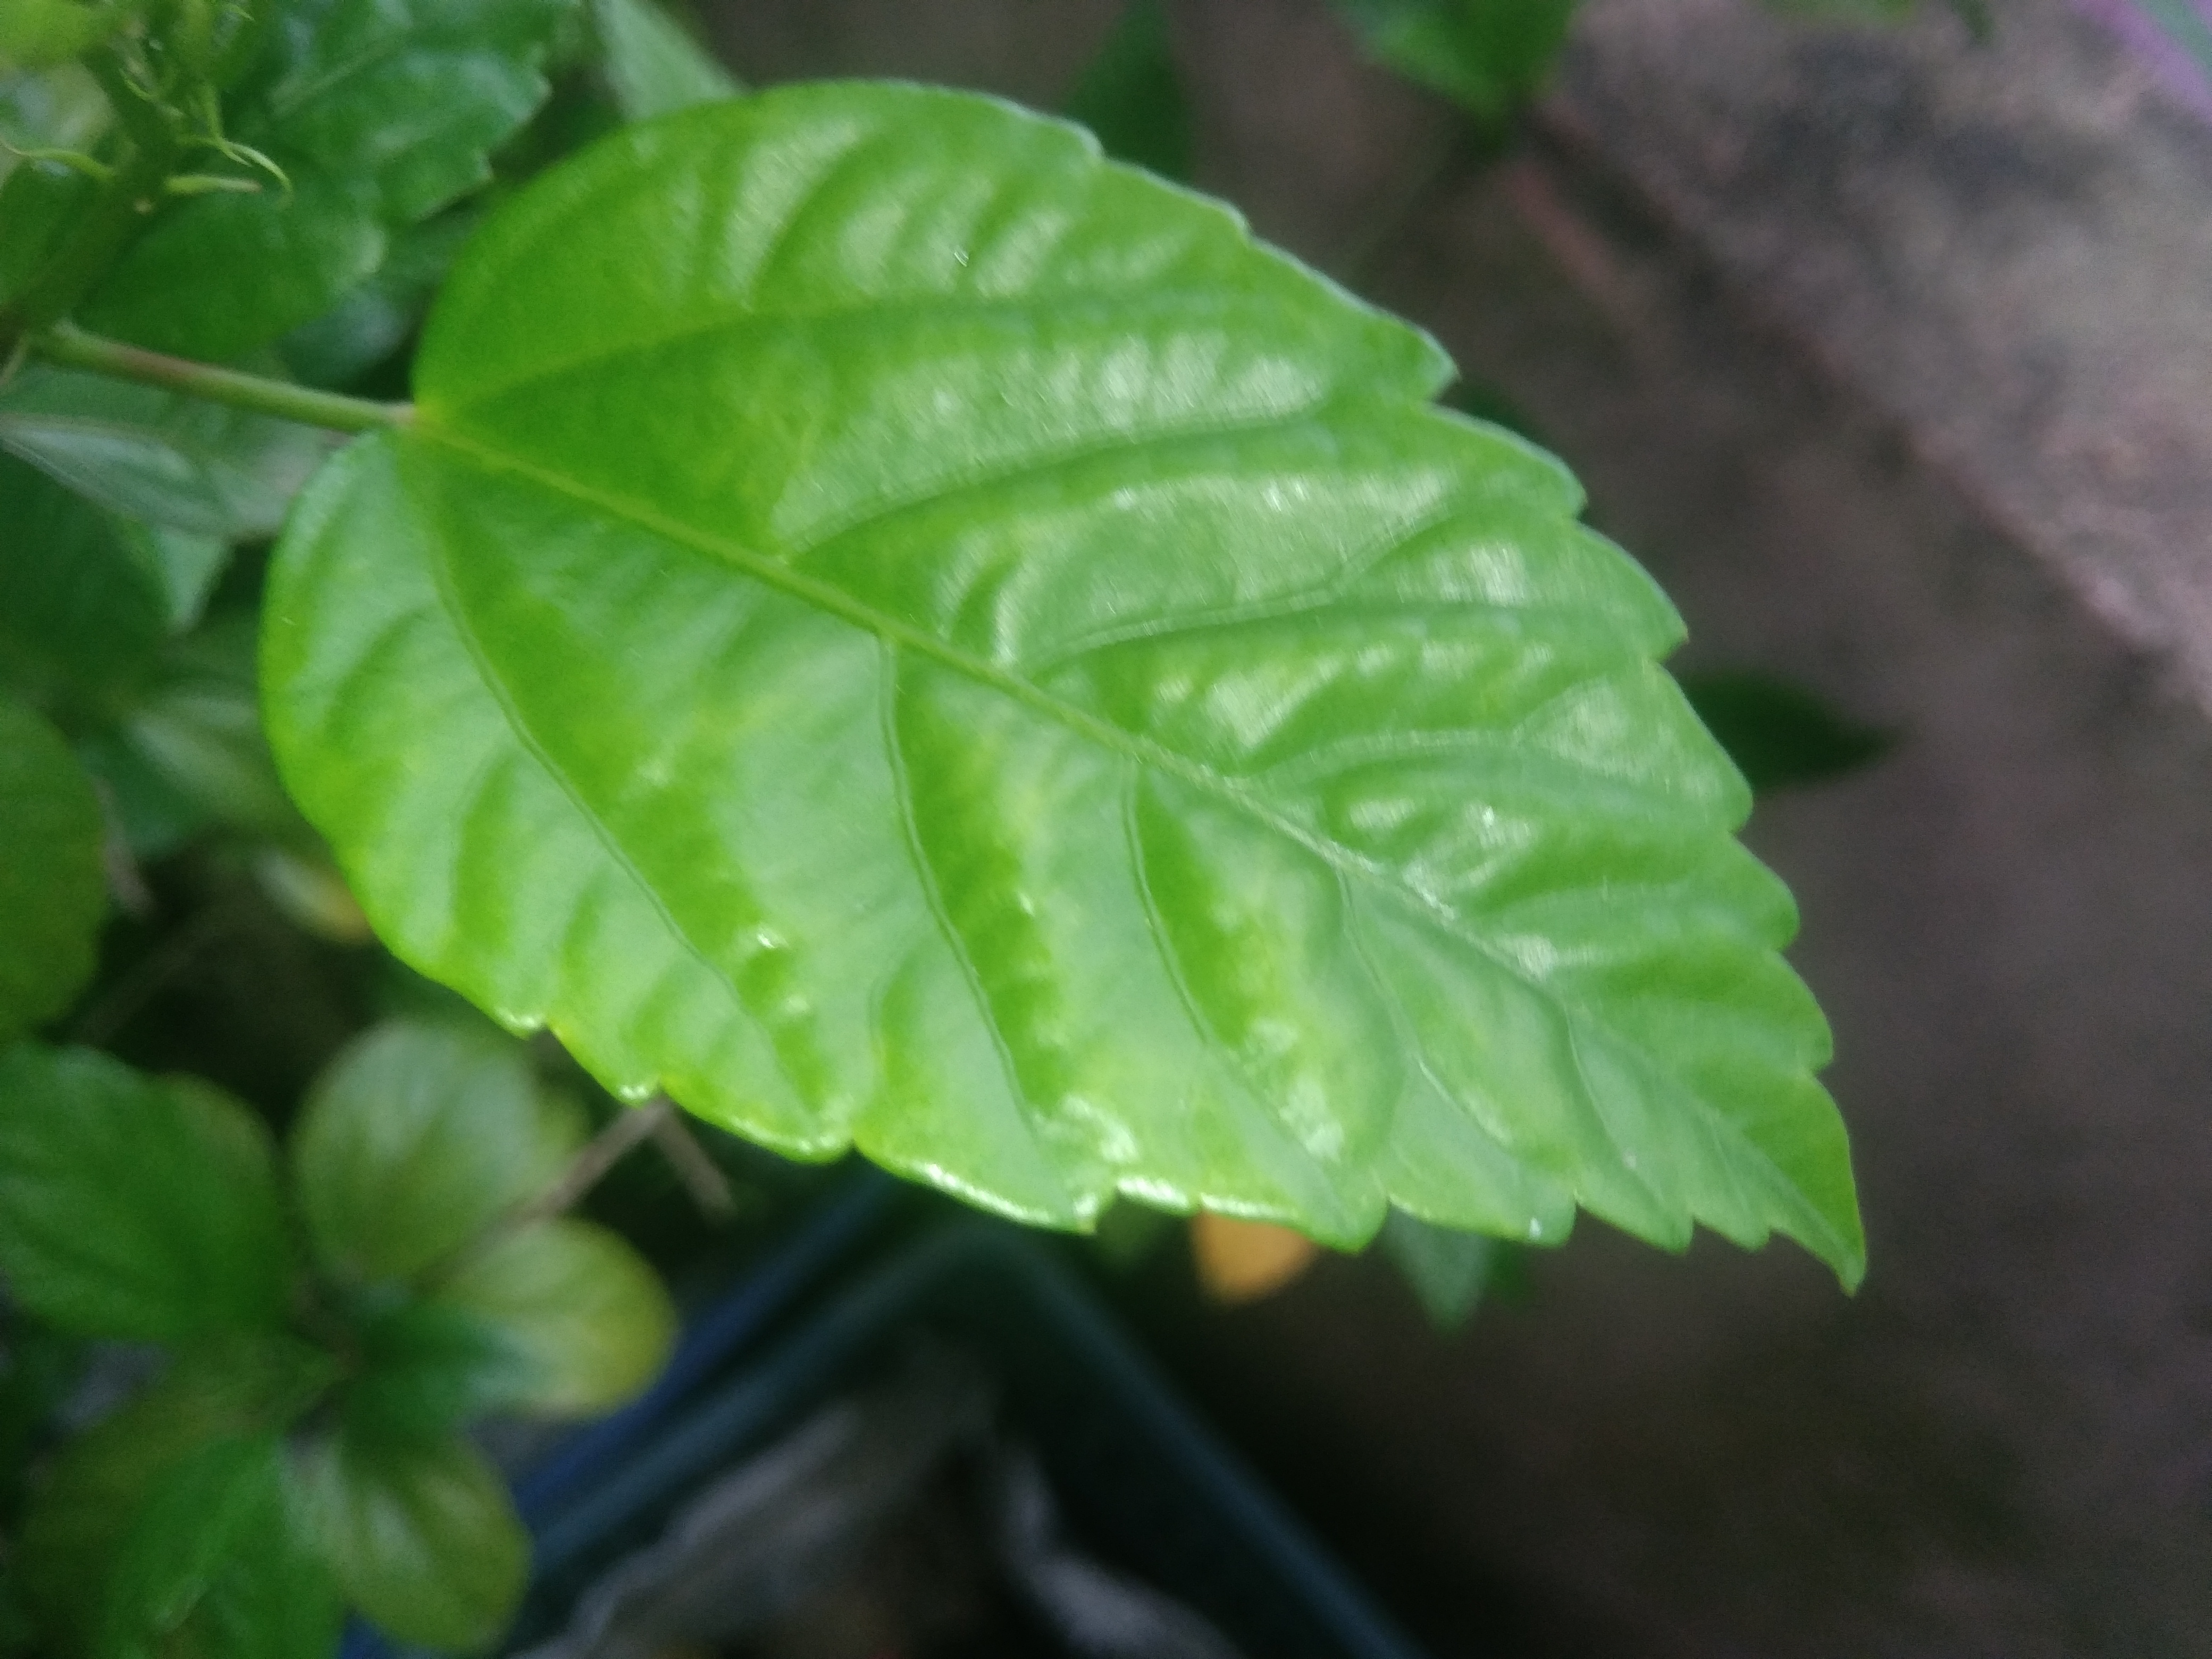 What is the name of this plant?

hibiscus
